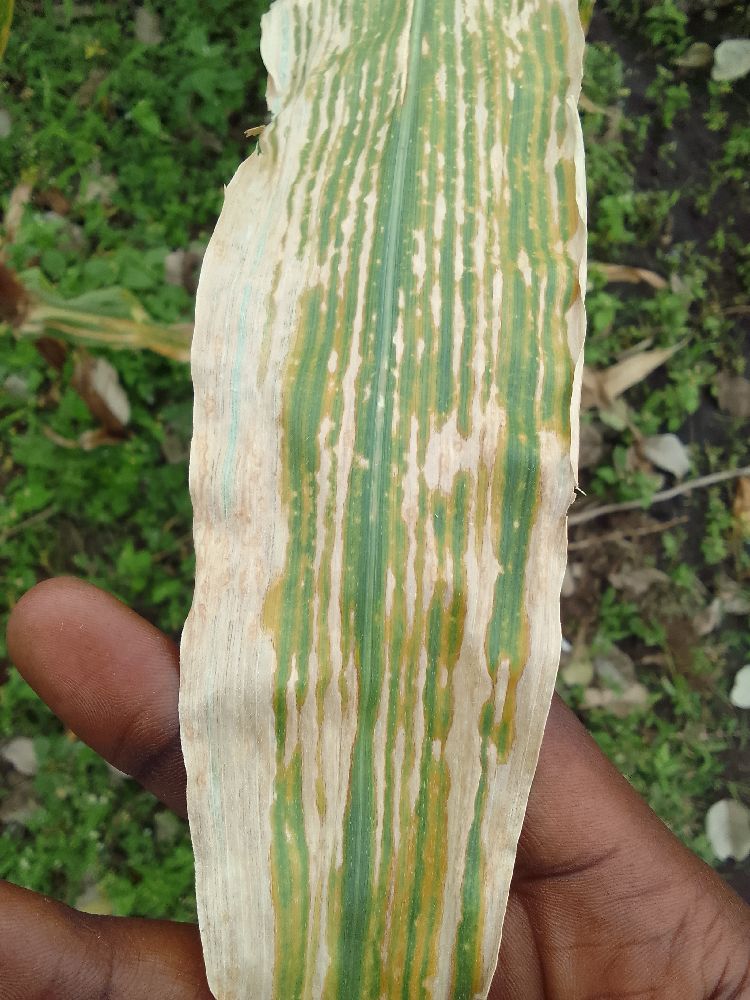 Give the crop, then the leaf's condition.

maize, maize lethal necrosis
